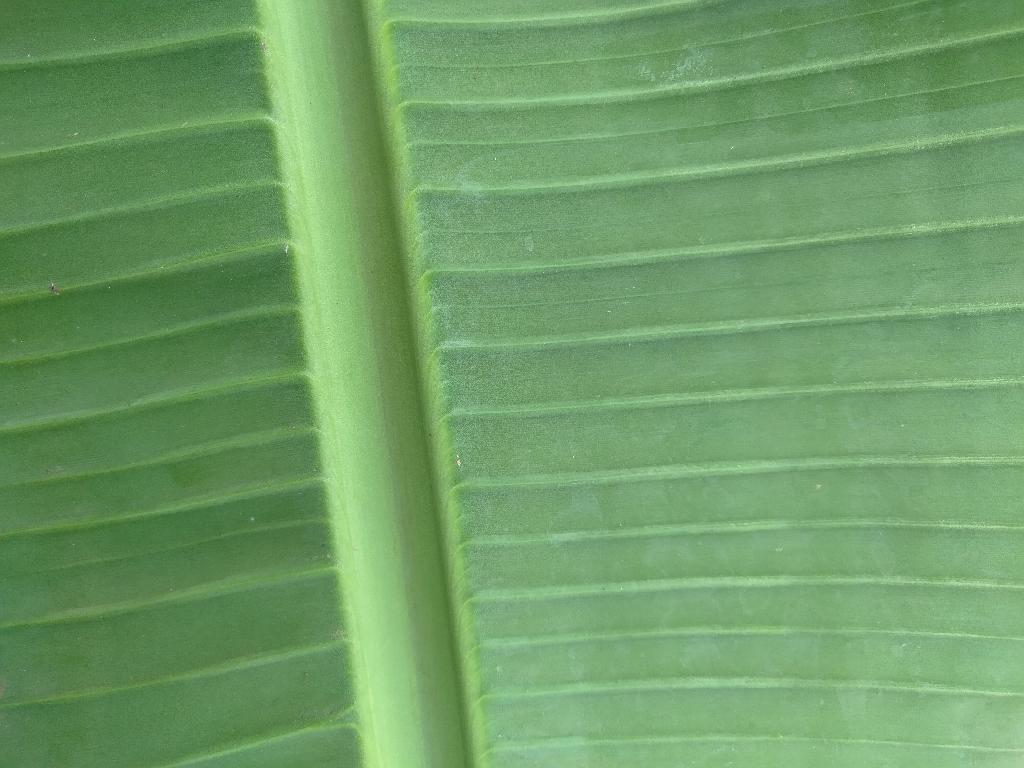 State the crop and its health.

banana, healthy
